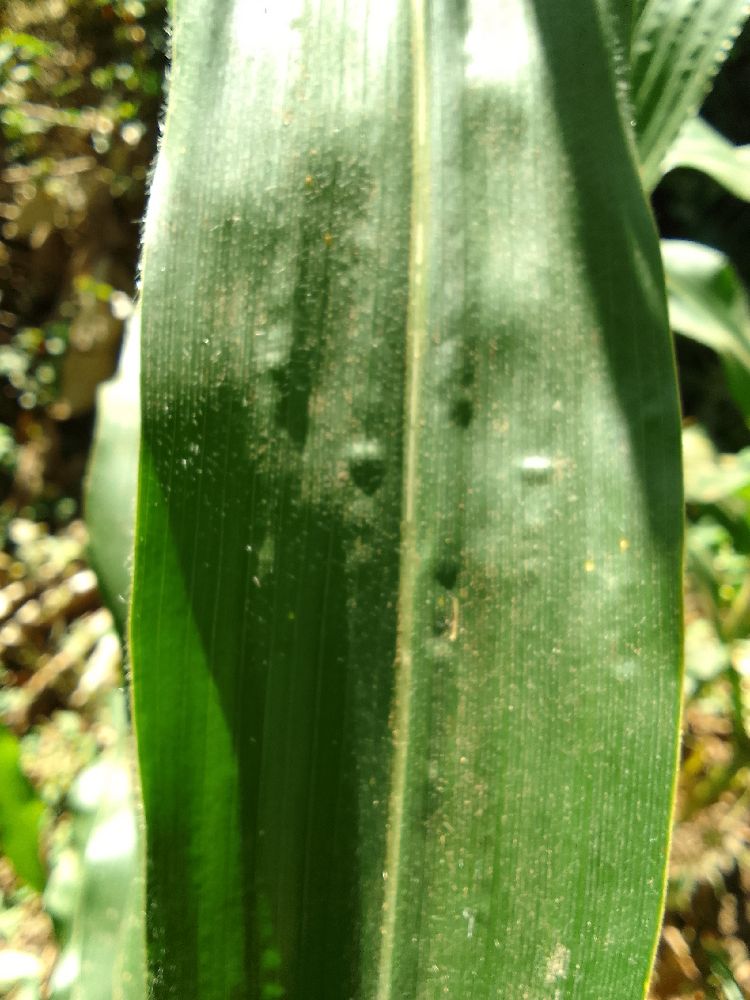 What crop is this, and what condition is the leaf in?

maize, healthy
